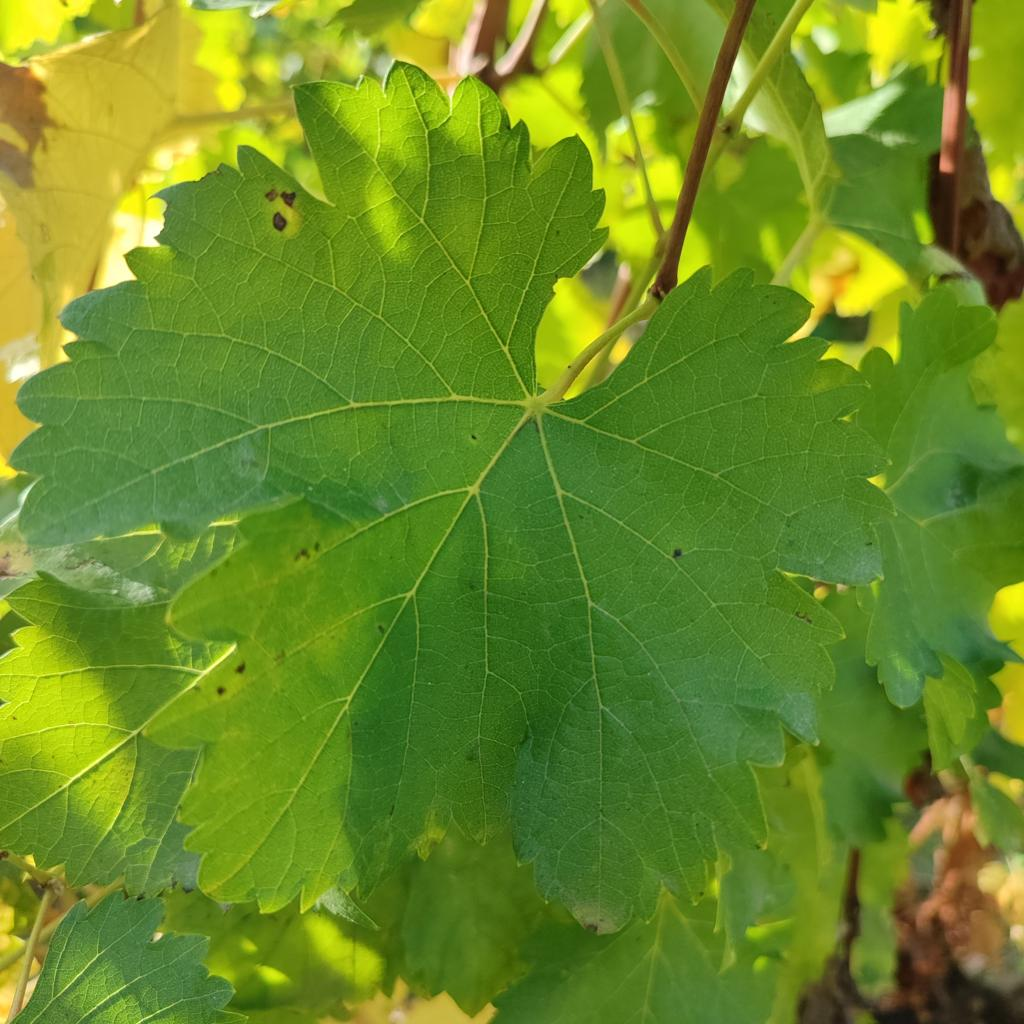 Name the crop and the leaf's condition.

grapevine, powdery mildew
